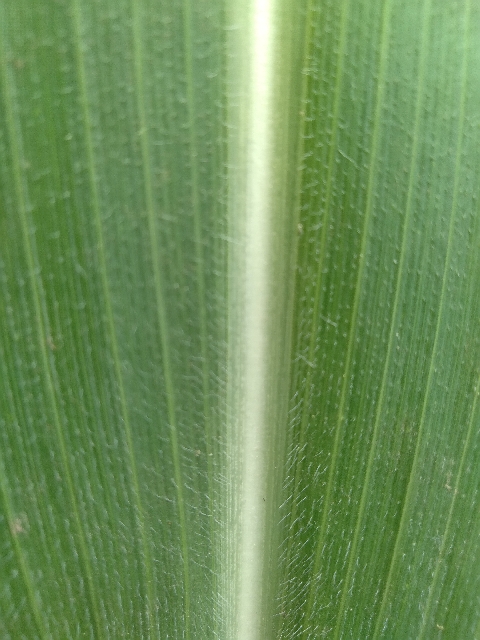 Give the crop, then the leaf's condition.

maize, healthy
